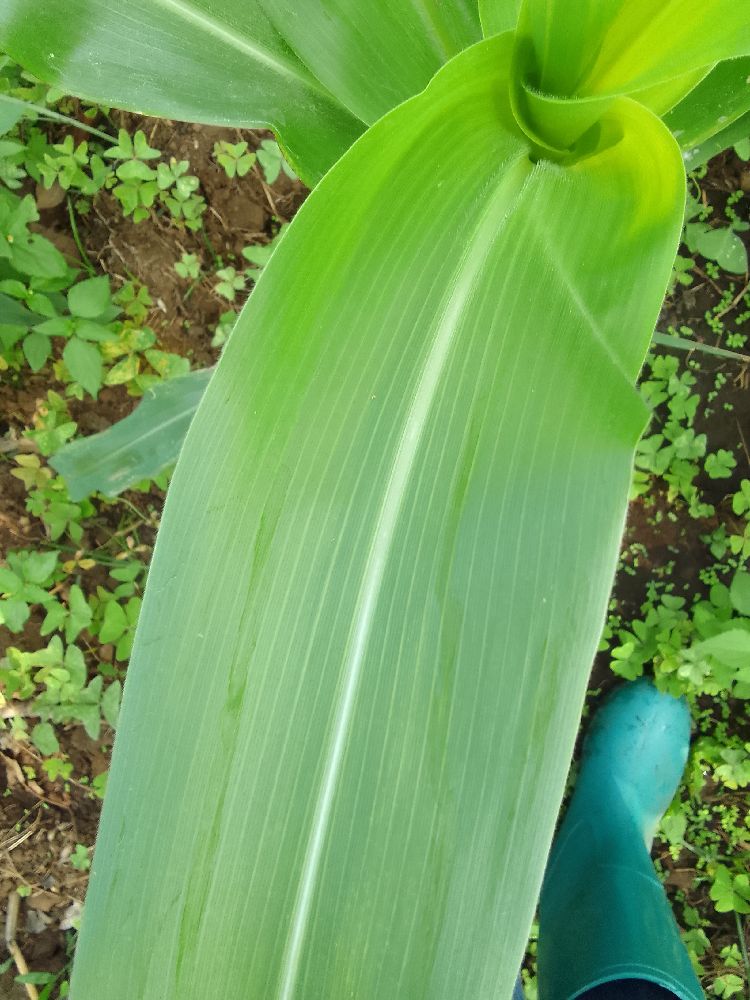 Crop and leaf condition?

maize, healthy
